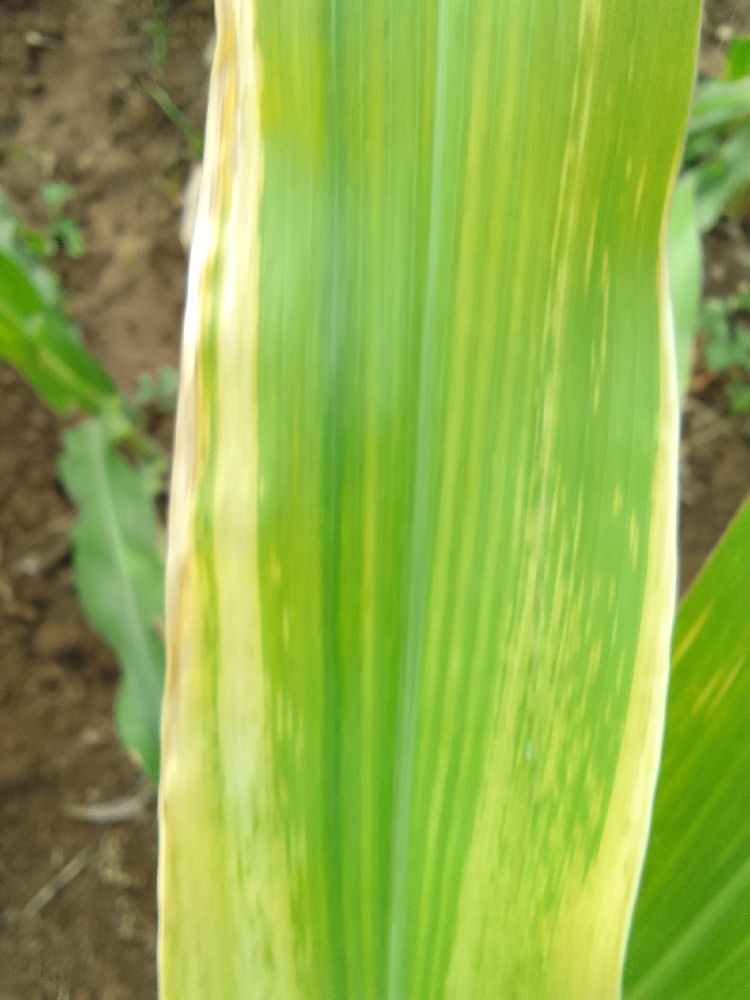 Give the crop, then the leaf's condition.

maize, maize lethal necrosis
